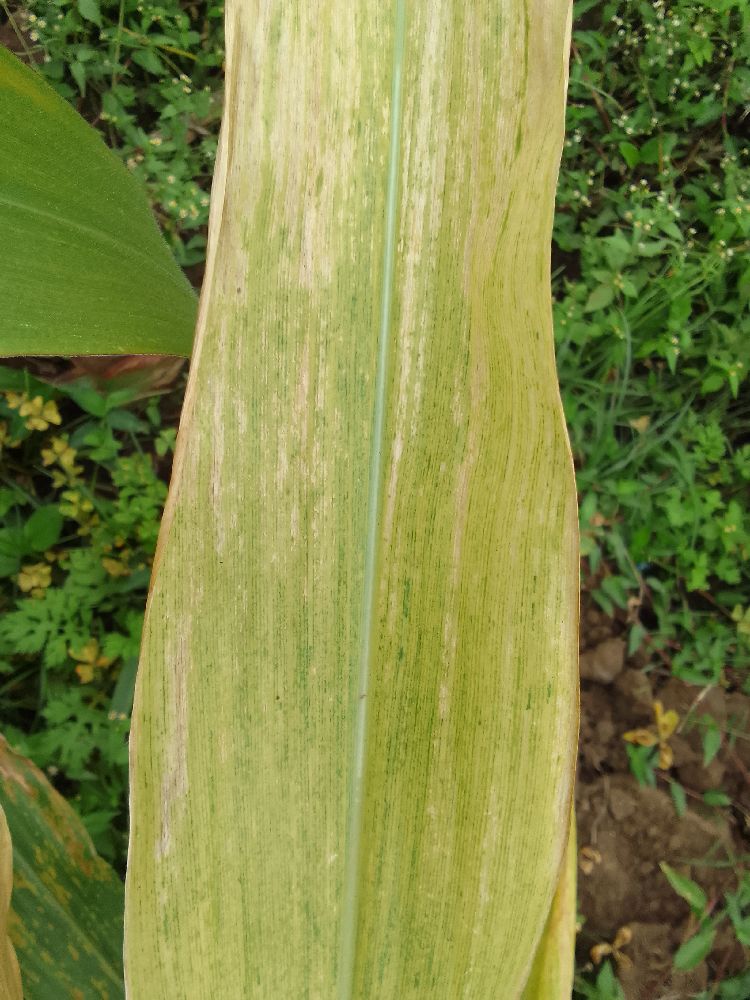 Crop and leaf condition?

maize, maize lethal necrosis
